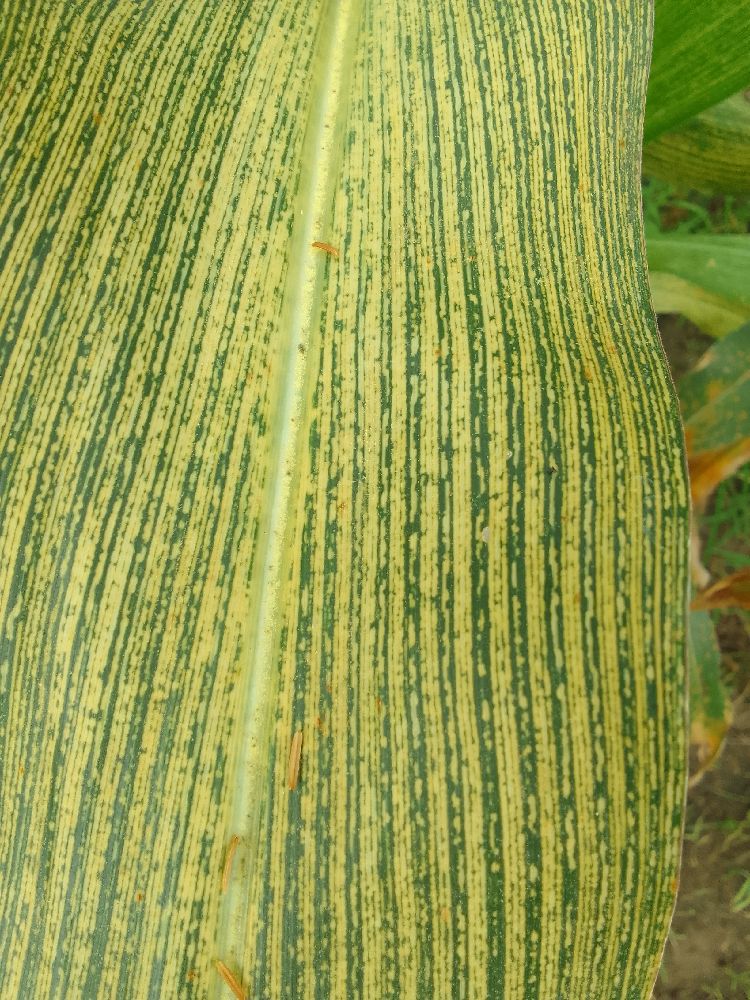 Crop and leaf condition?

maize, maize streak virus
